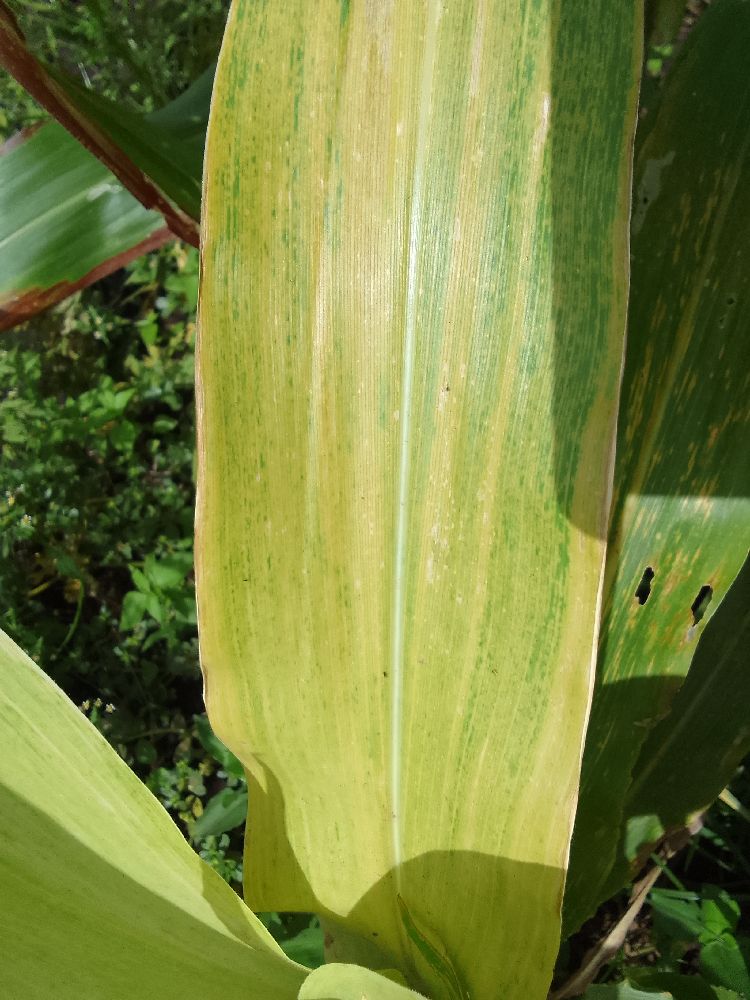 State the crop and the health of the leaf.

maize, maize lethal necrosis
